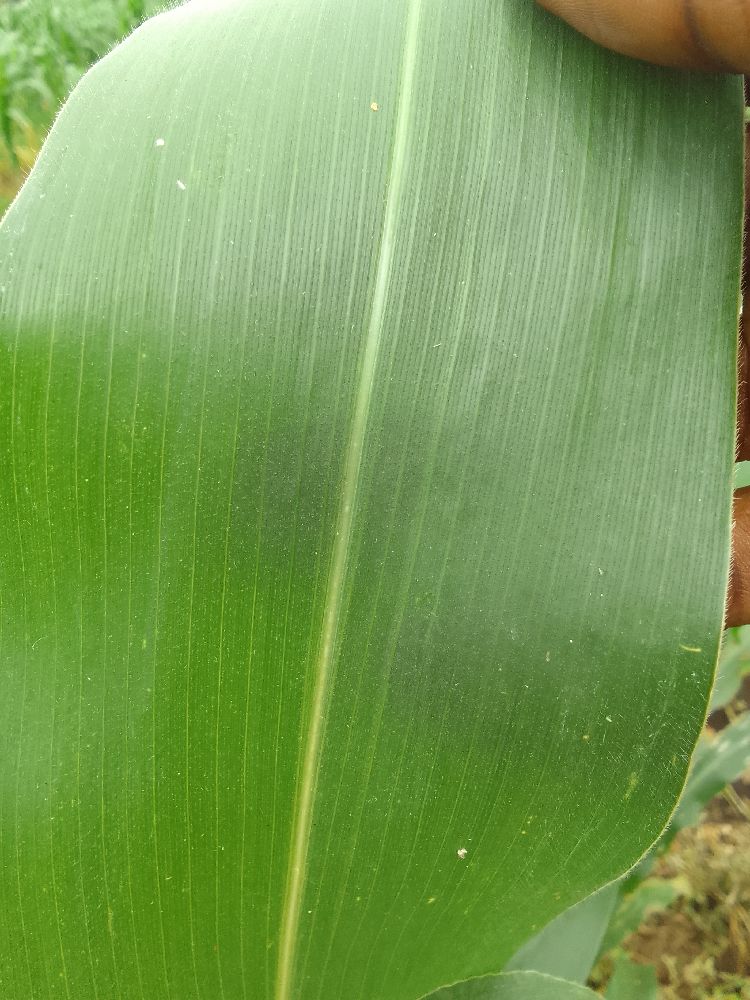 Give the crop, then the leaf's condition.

maize, healthy
